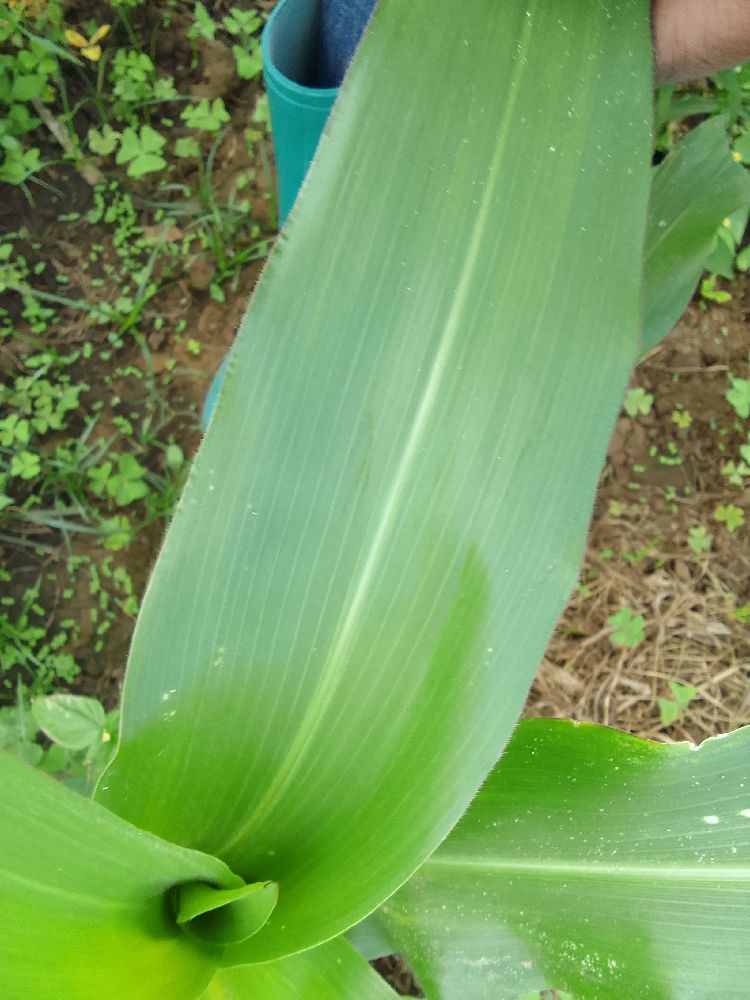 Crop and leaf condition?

maize, healthy
